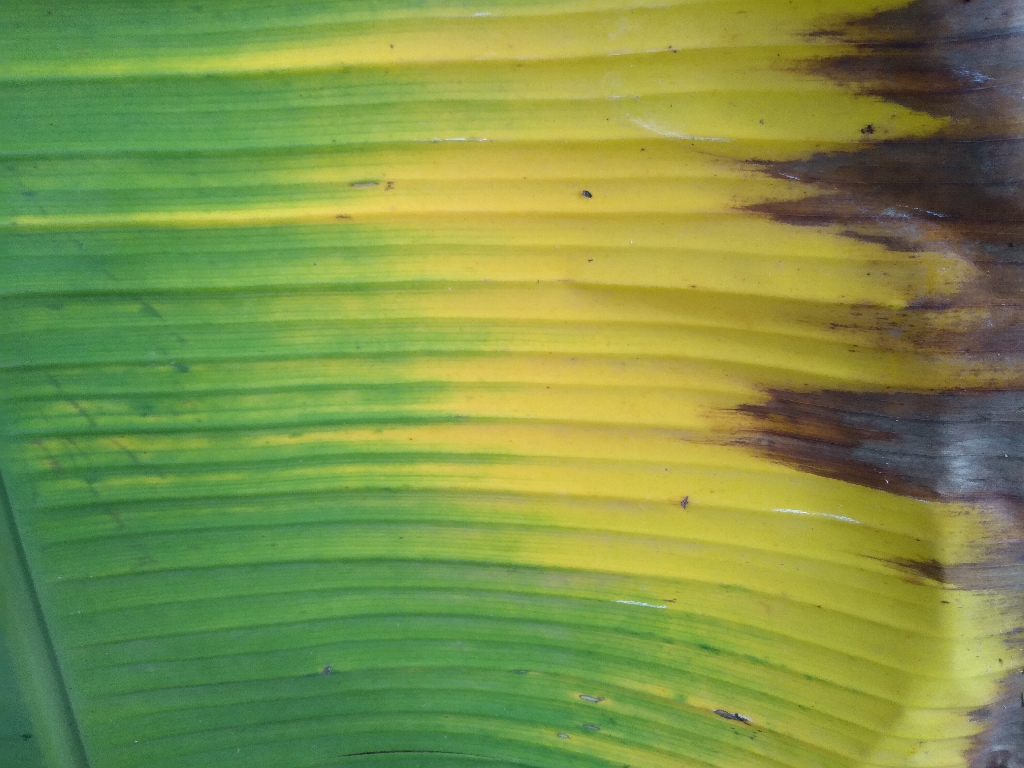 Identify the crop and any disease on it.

banana, fusarium wilt race 1
